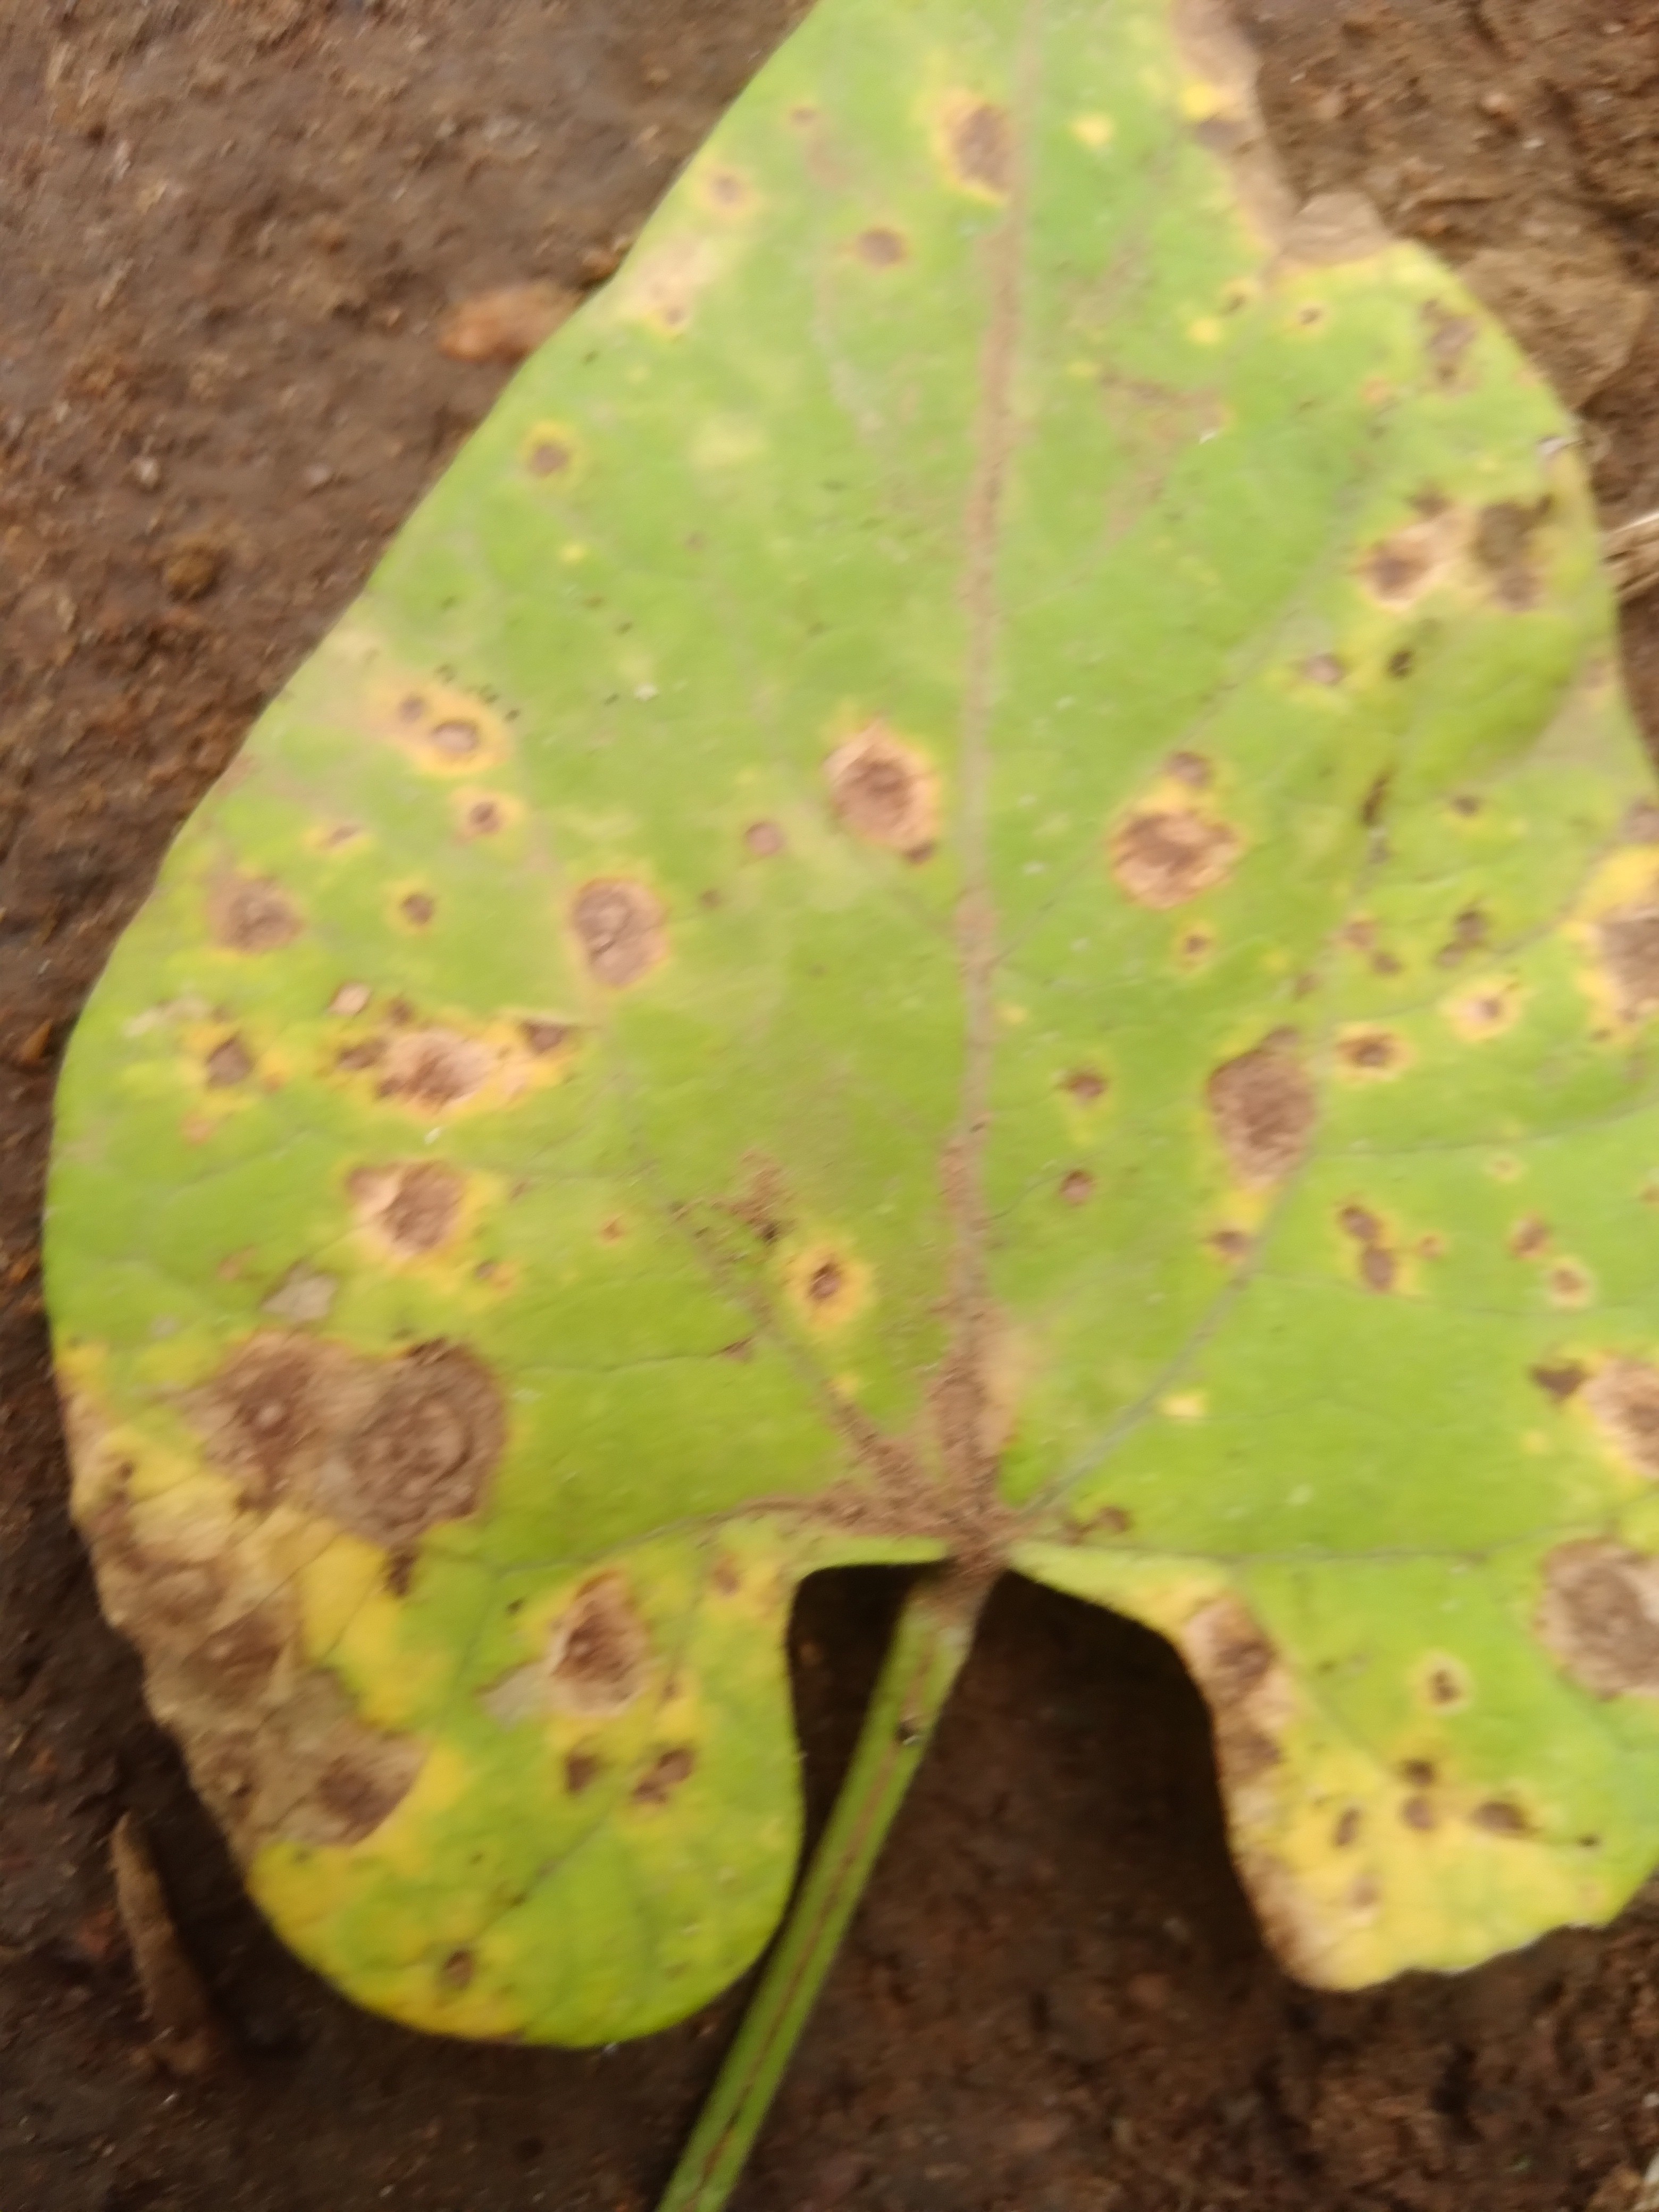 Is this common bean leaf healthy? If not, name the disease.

rust
